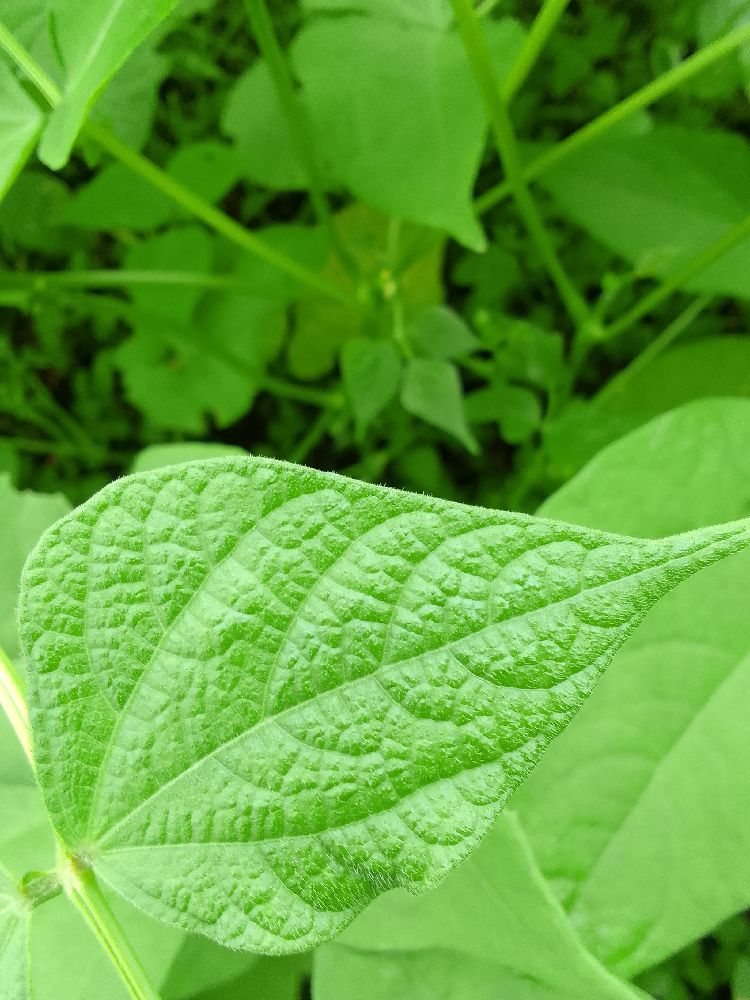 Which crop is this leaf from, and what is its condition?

common bean, healthy
